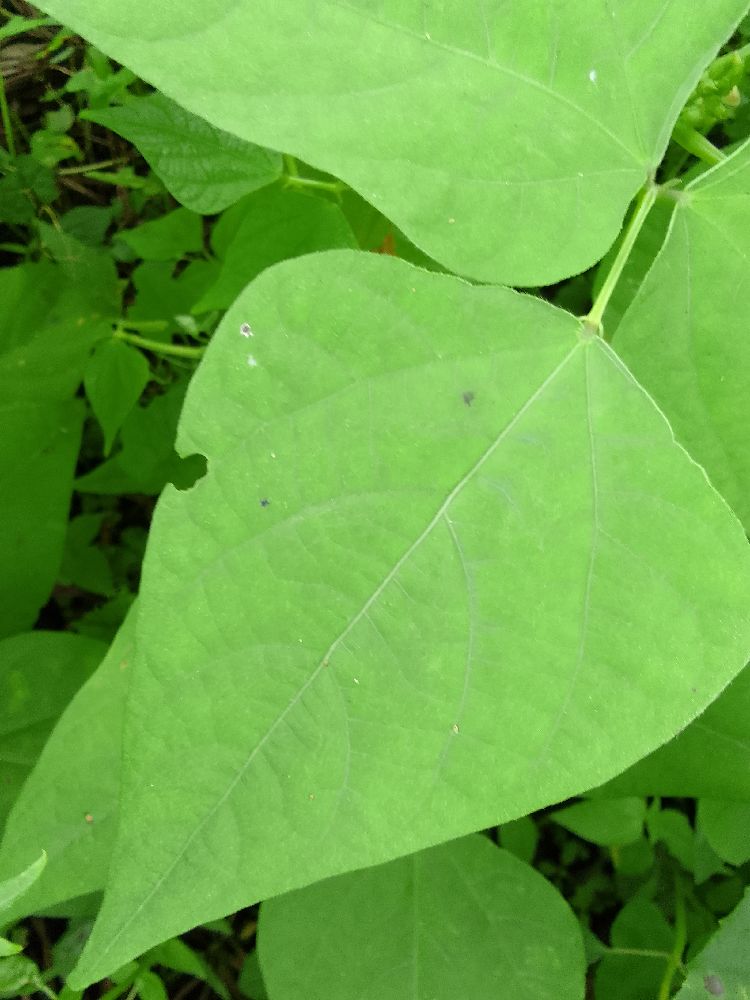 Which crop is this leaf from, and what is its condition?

common bean, healthy
